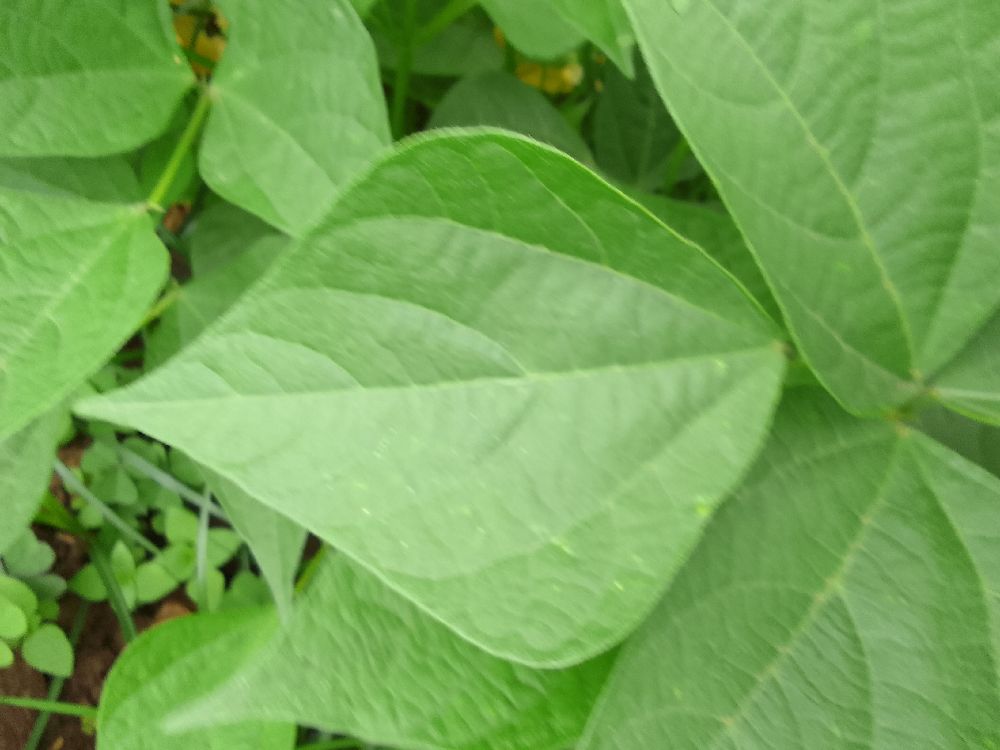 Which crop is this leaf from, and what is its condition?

common bean, healthy
